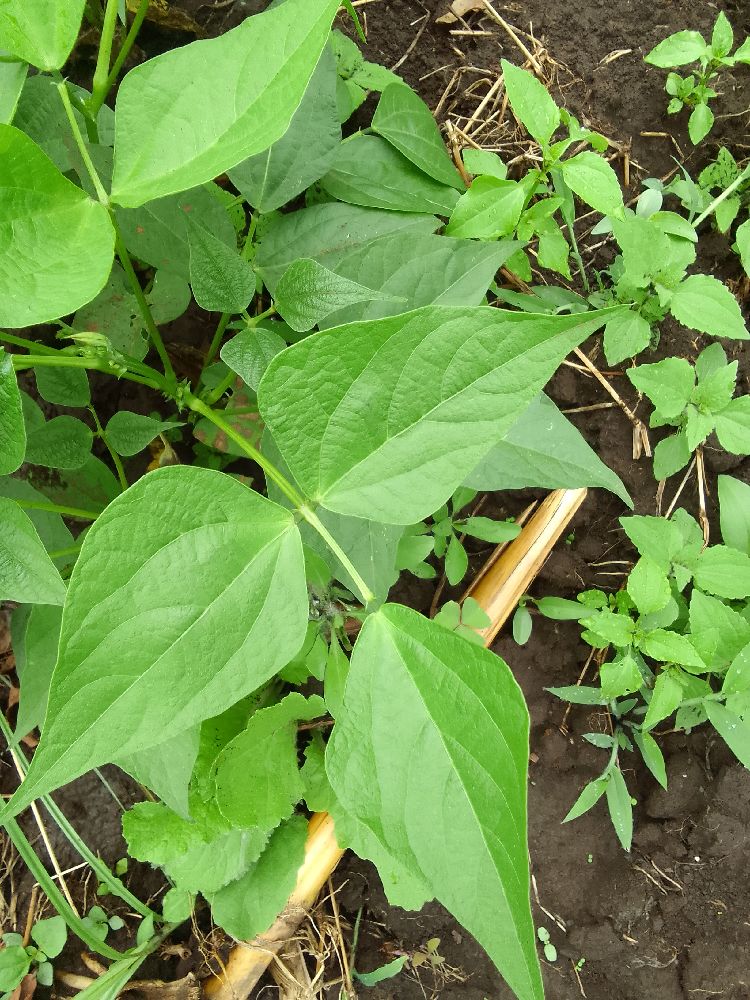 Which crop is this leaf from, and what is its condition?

common bean, healthy
